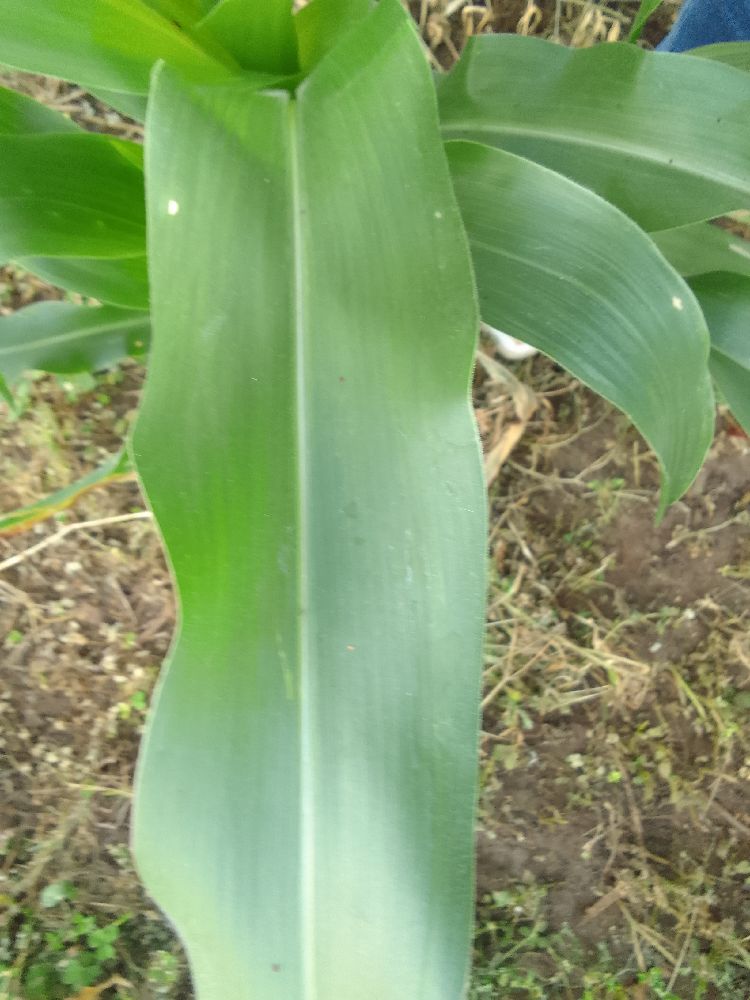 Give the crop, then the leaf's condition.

maize, healthy
